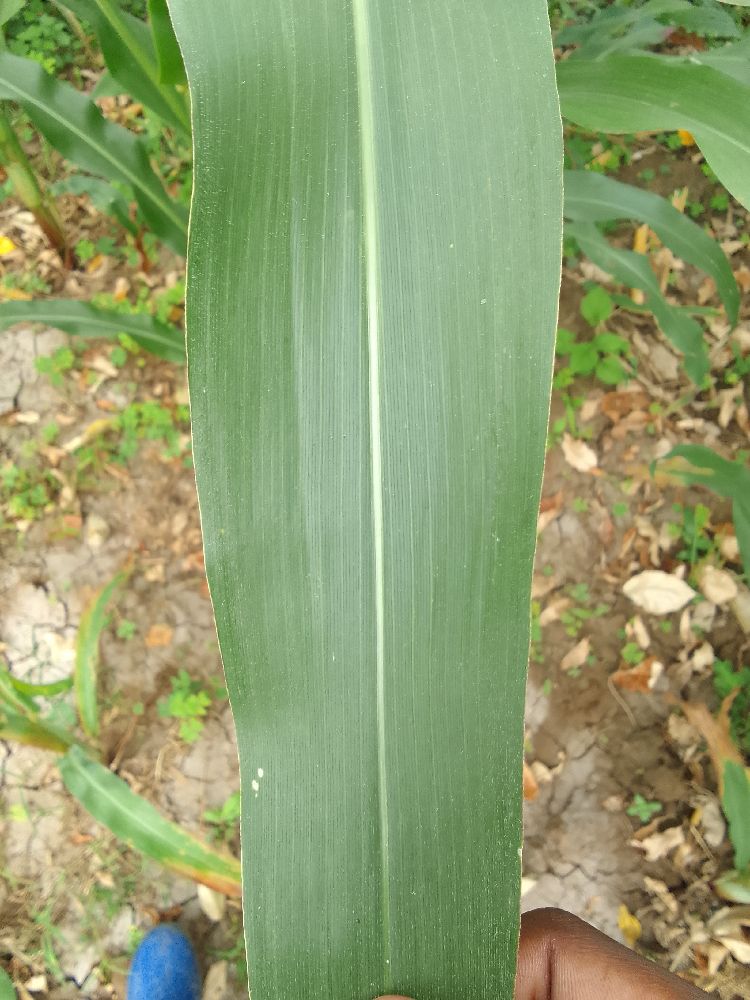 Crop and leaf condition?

maize, healthy
